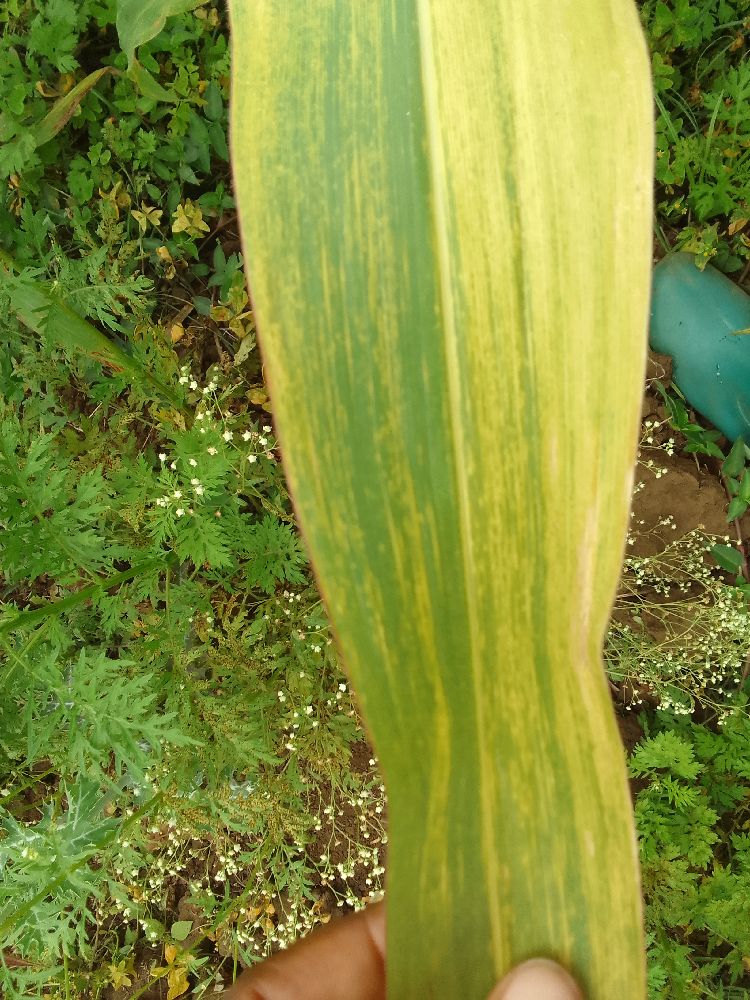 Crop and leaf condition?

maize, maize lethal necrosis
